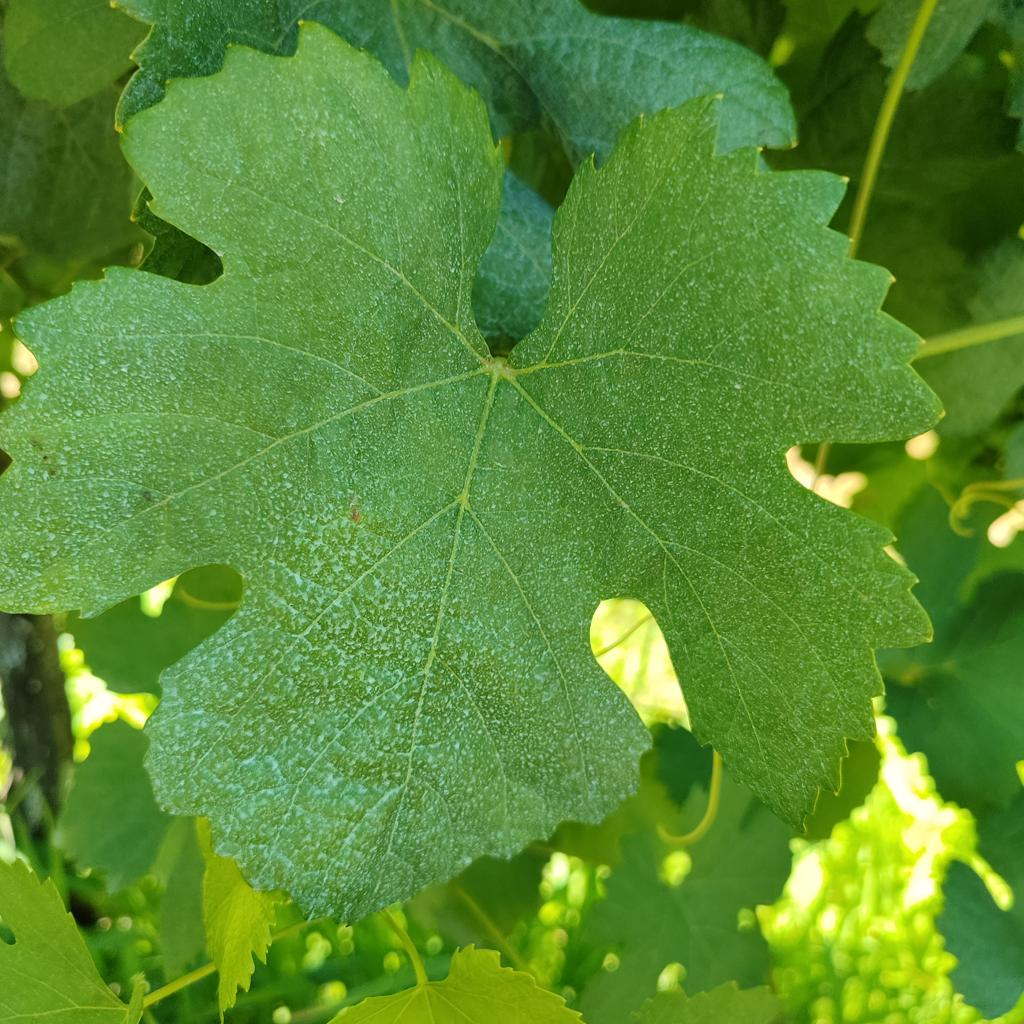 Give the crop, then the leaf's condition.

grapevine, healthy
